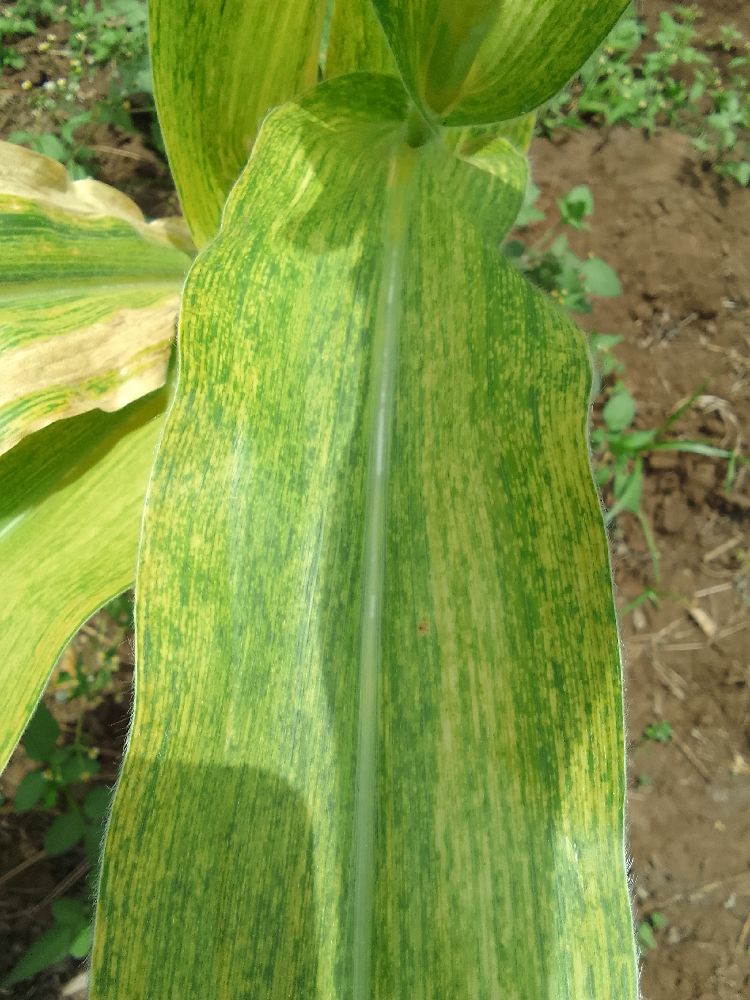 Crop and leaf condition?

maize, maize lethal necrosis
